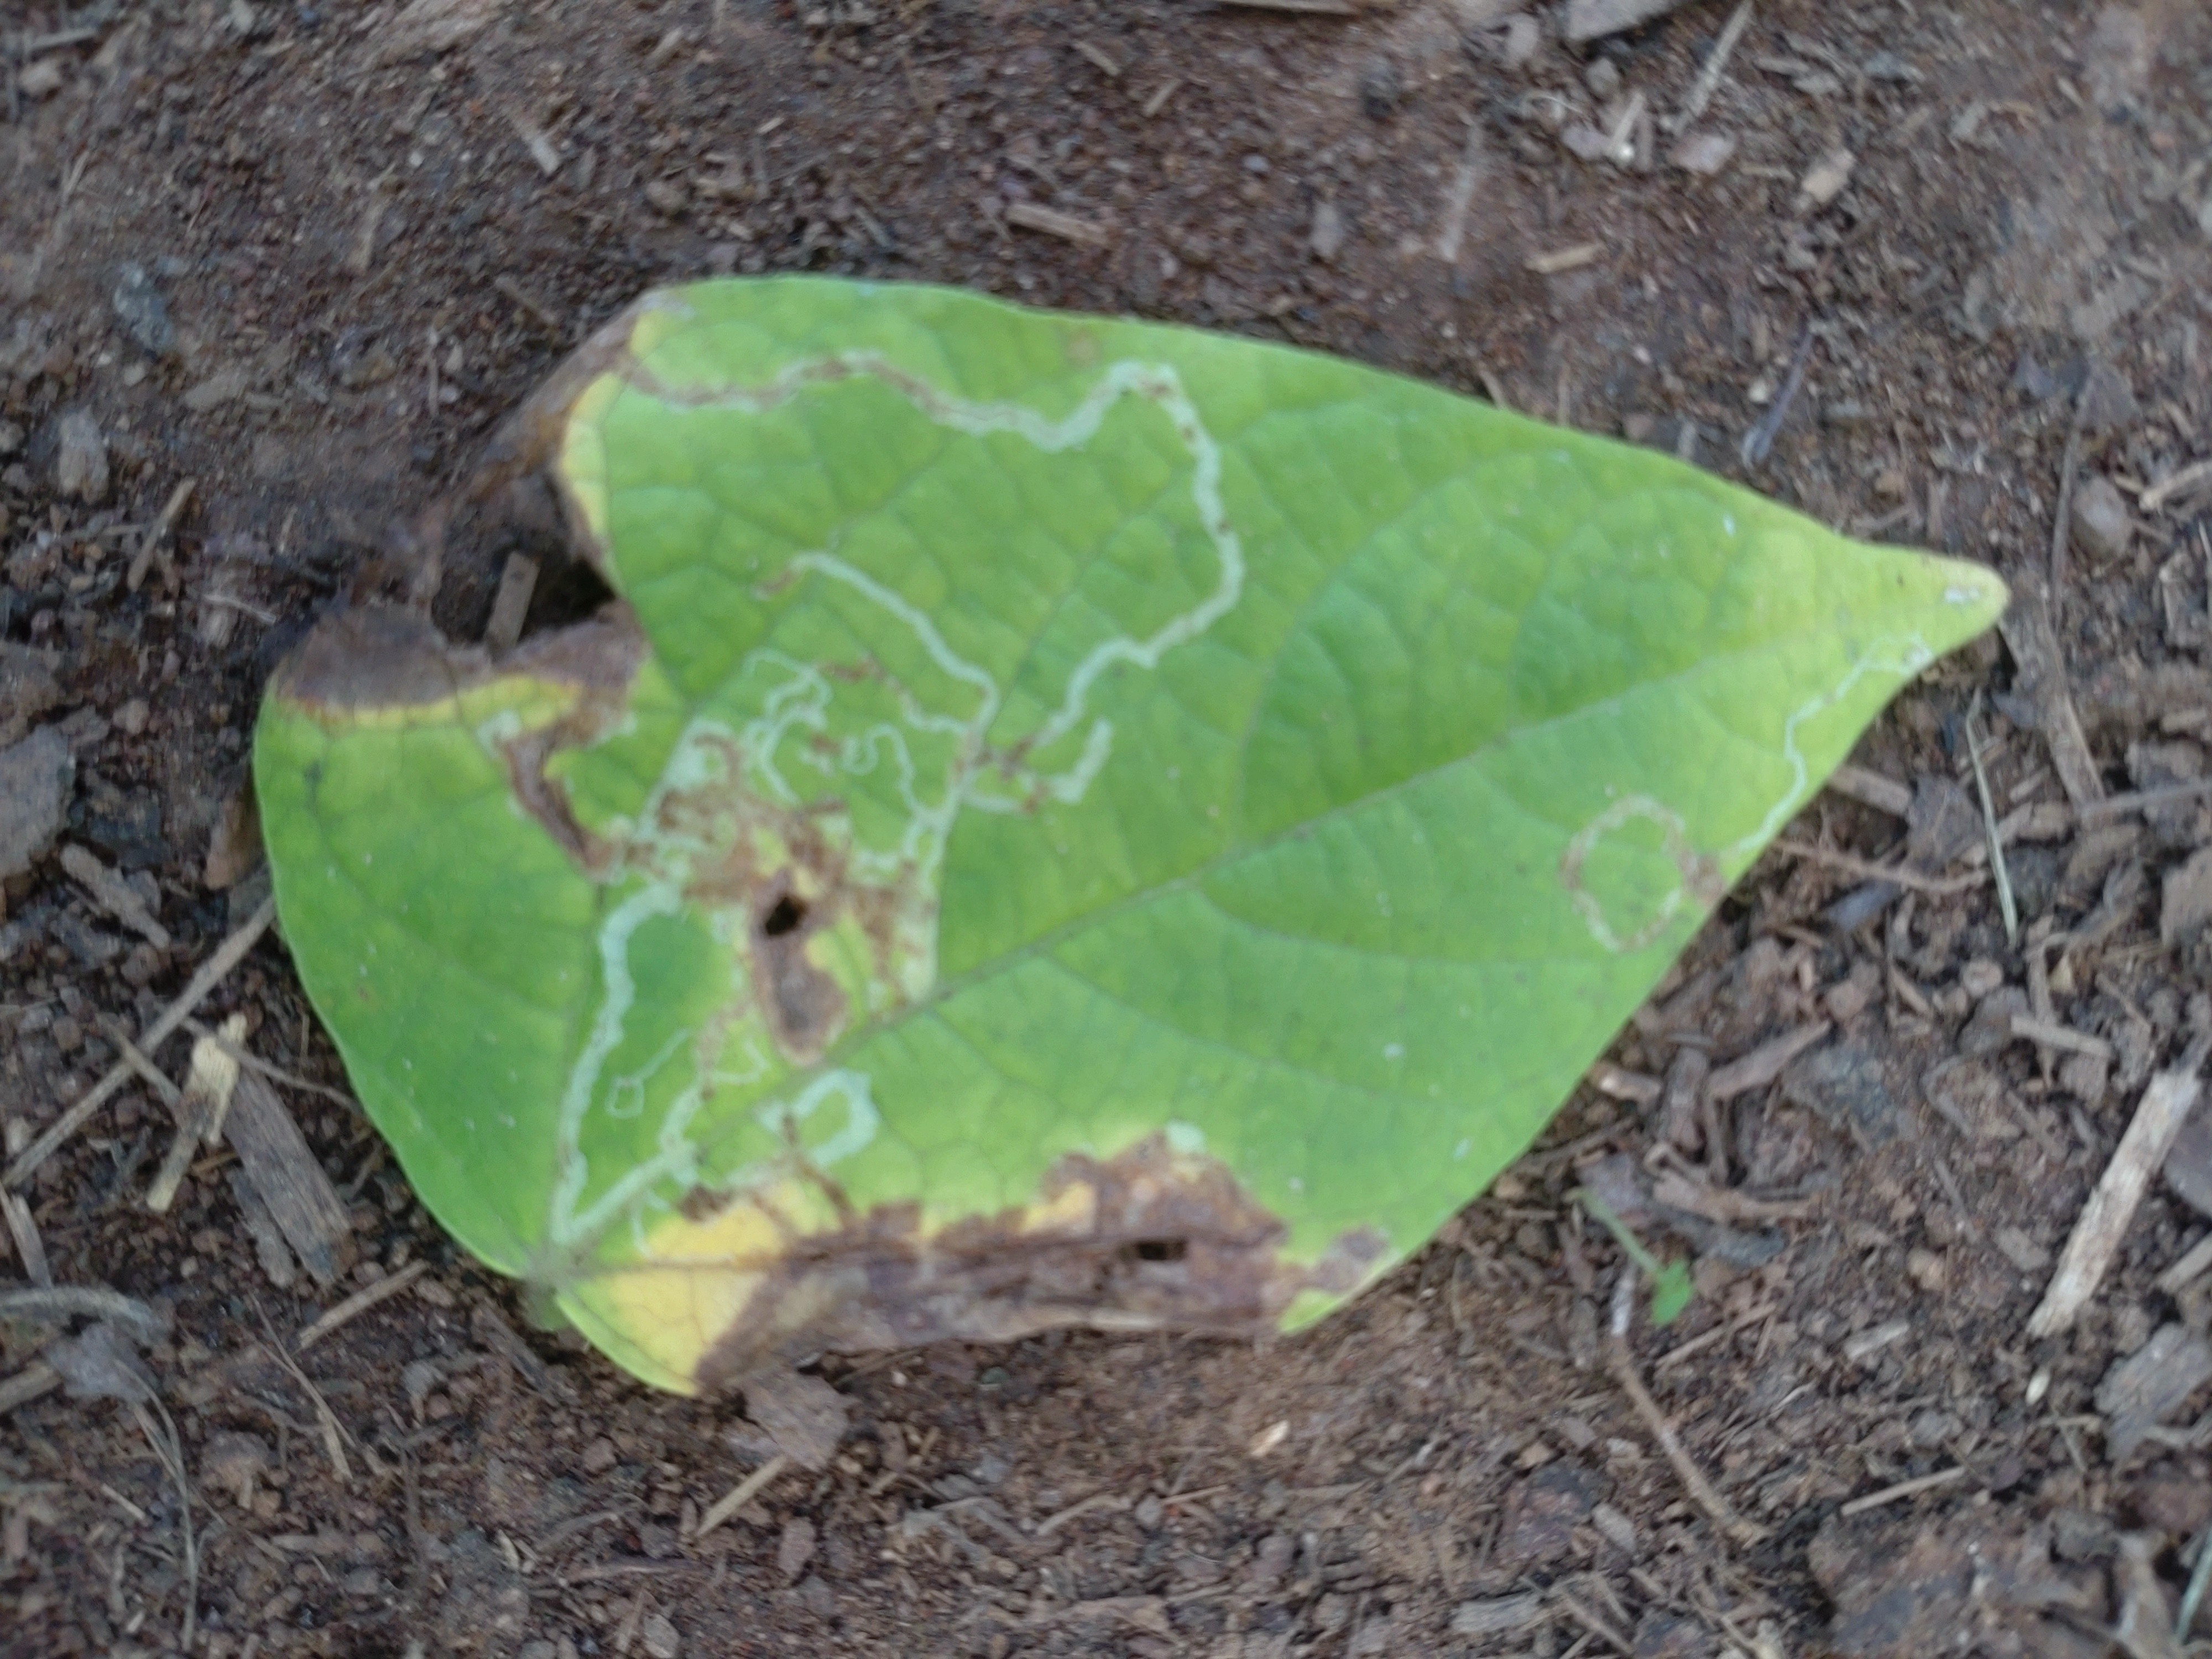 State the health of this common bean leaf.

anthracnose
